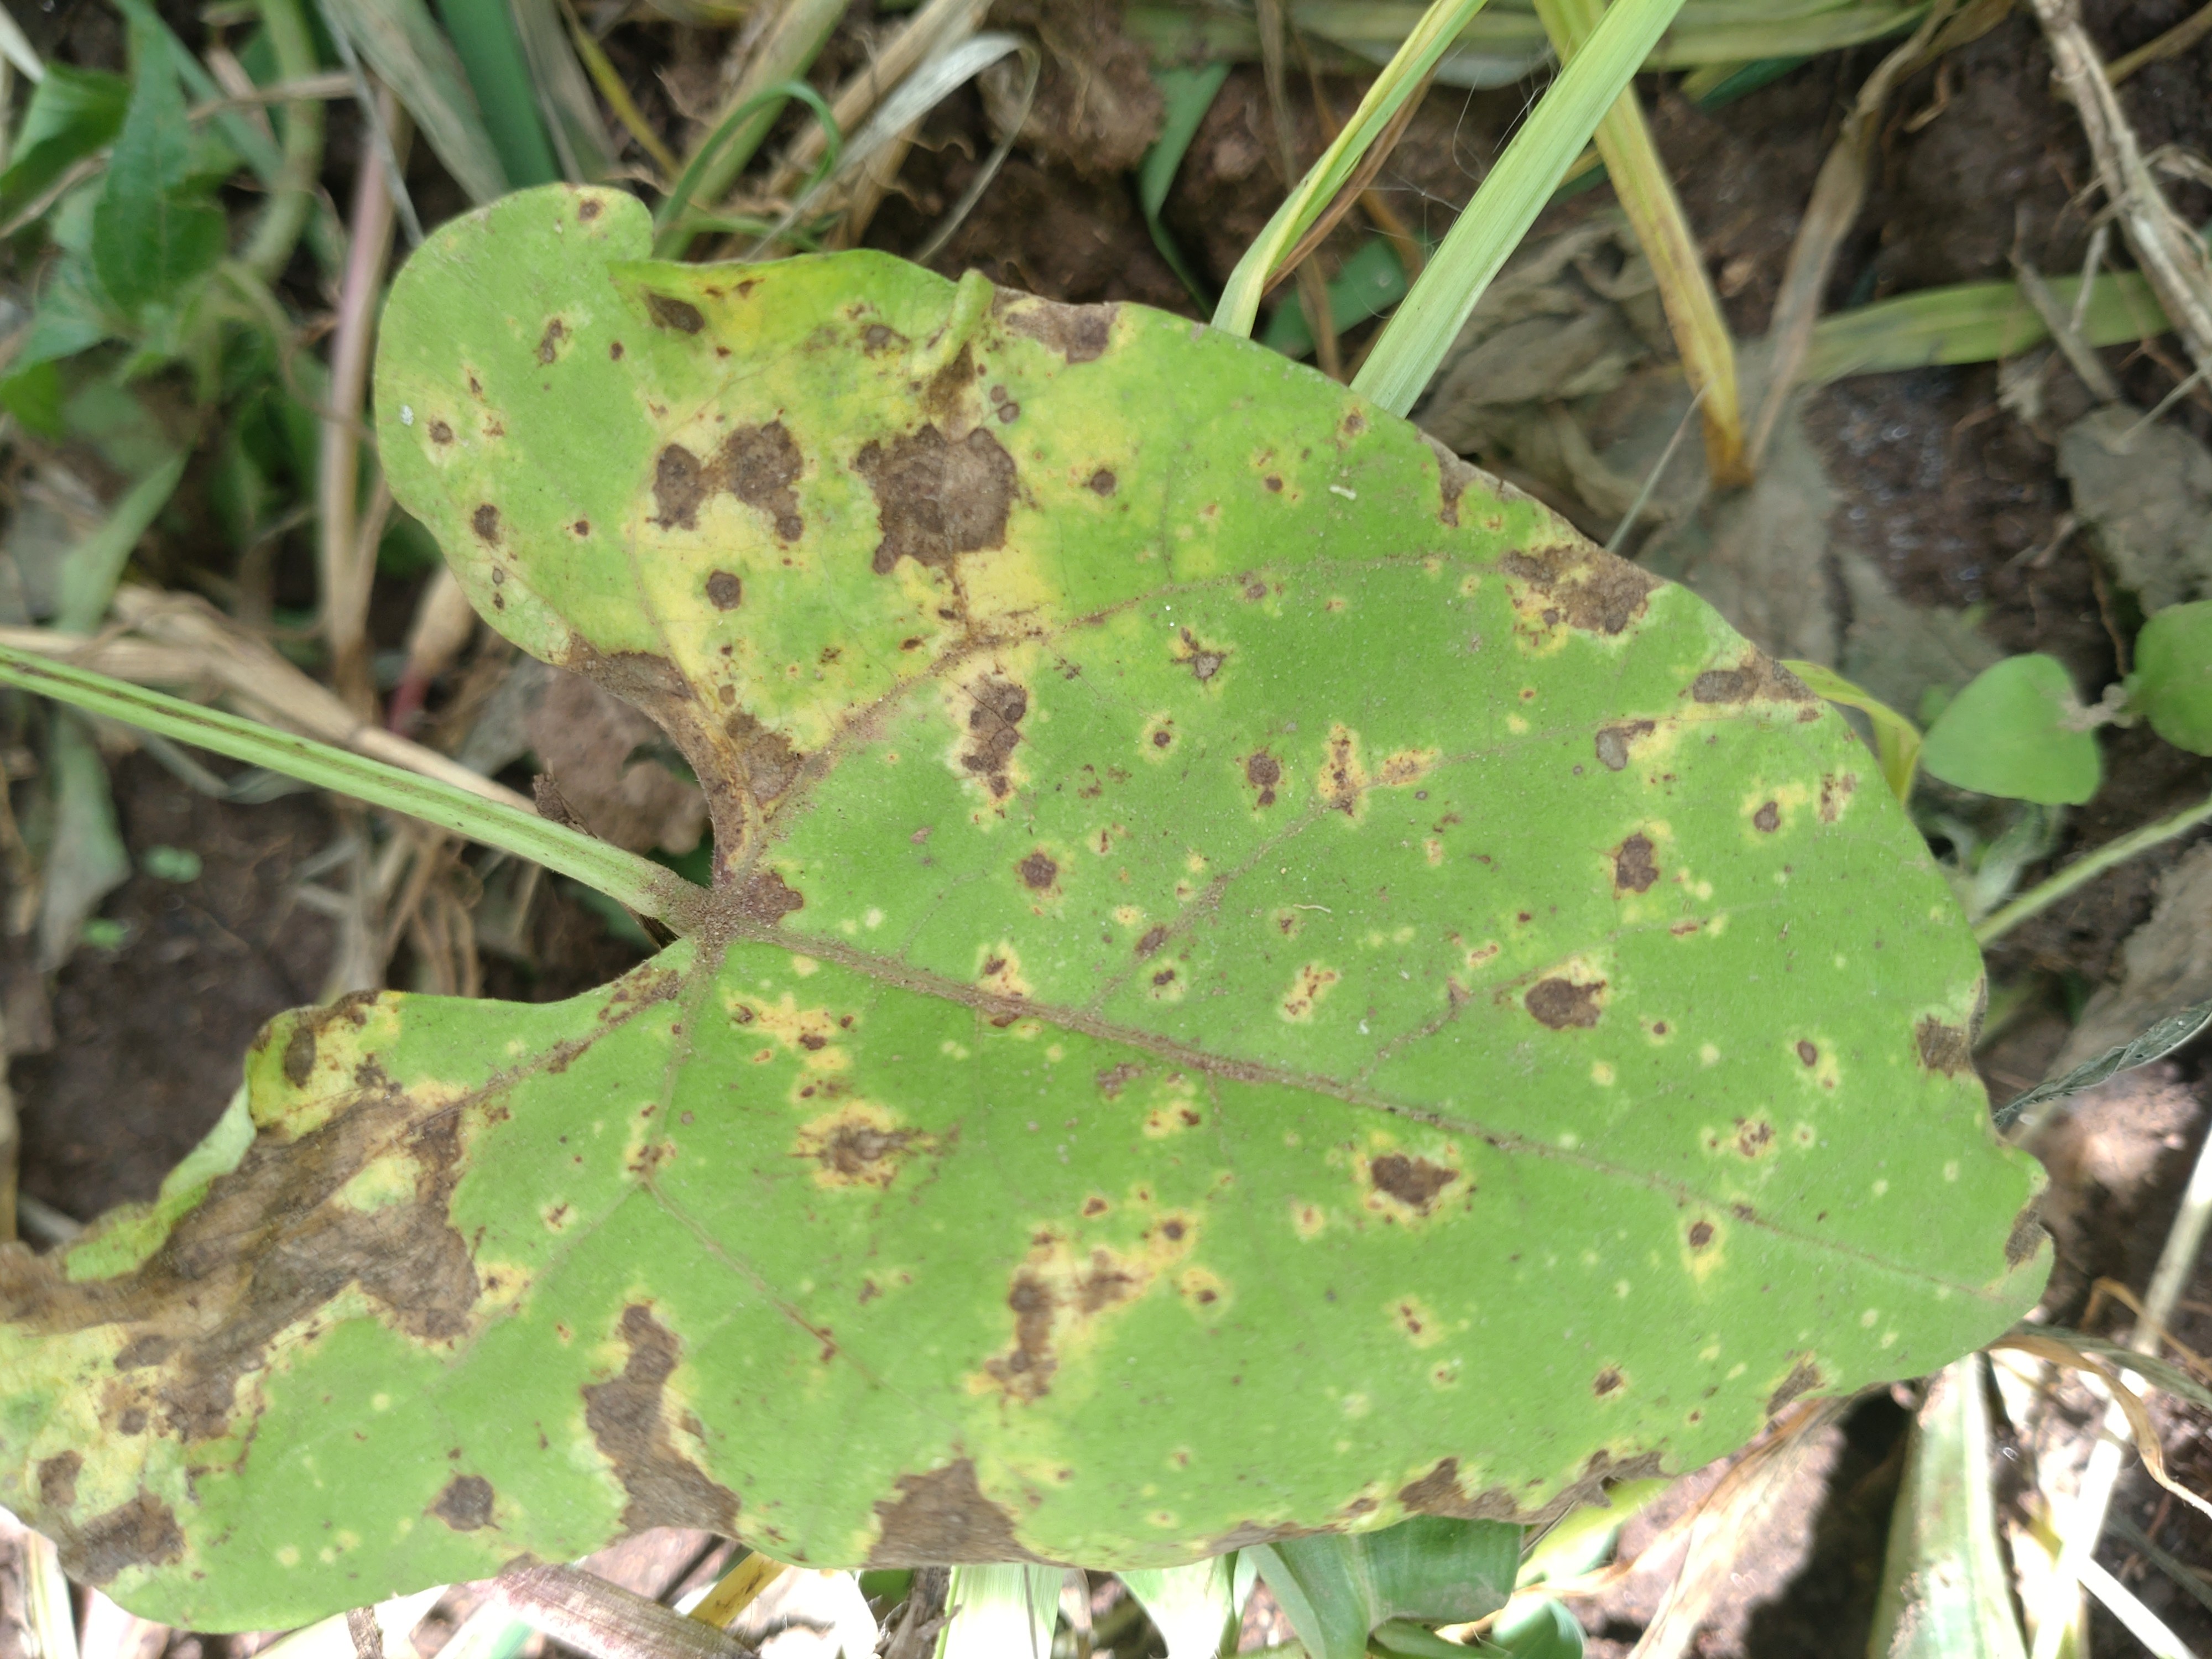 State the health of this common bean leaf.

rust
